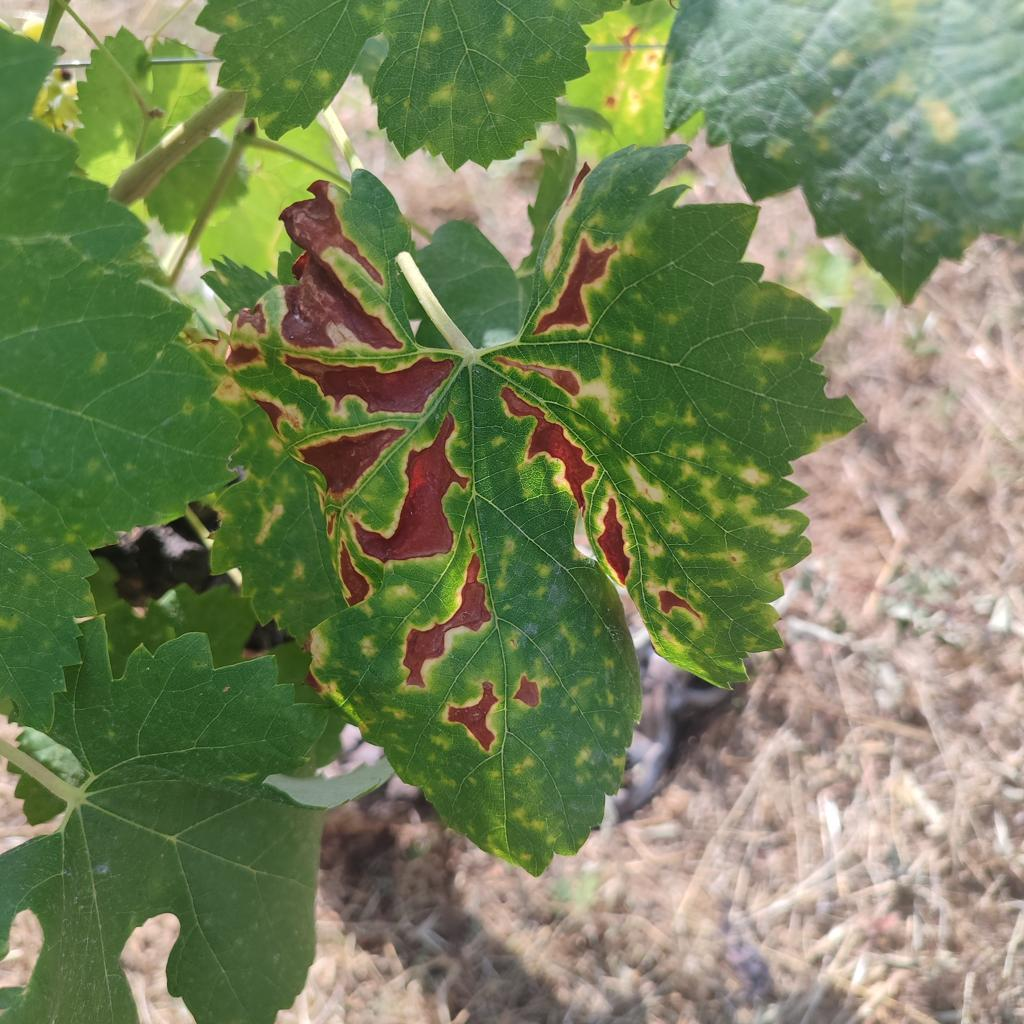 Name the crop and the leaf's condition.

grapevine, esca complex
